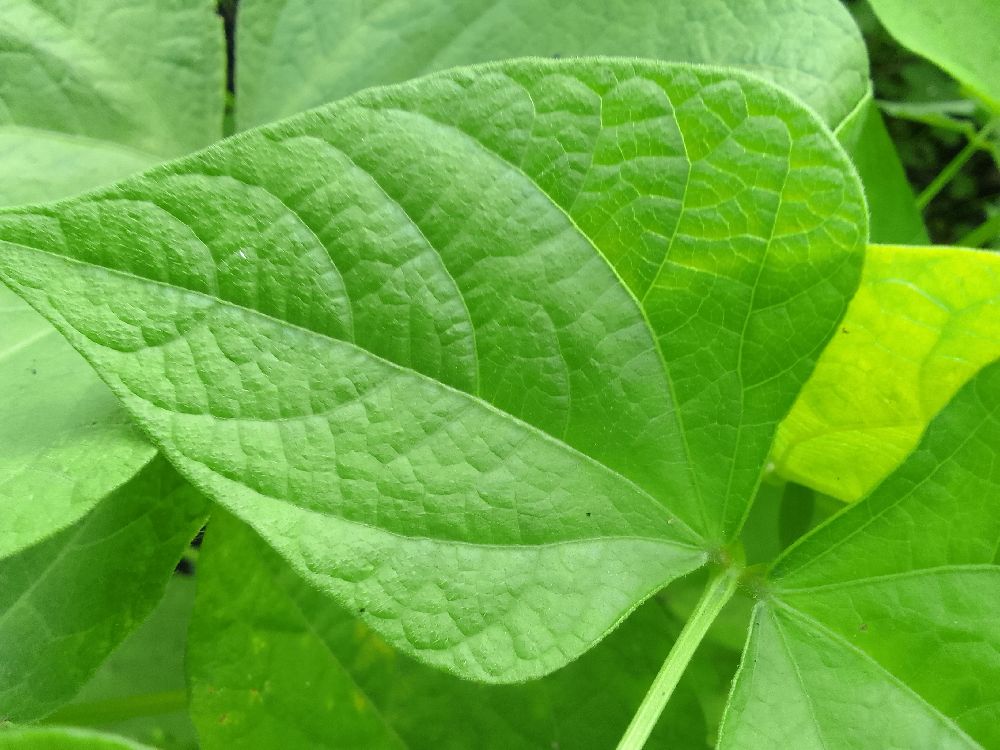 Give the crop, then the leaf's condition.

common bean, healthy
